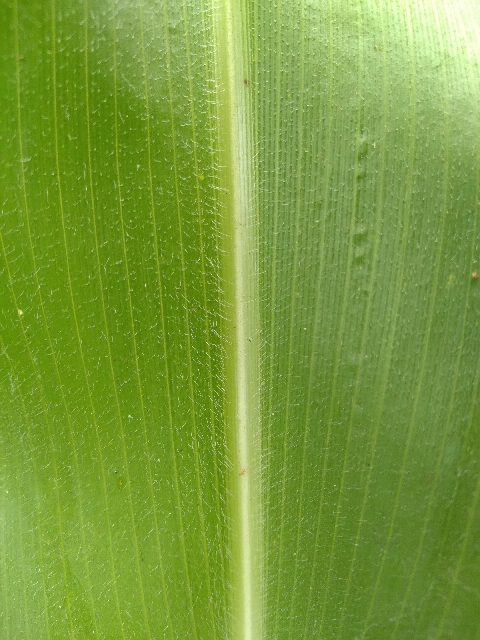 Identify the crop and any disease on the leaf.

maize, healthy
